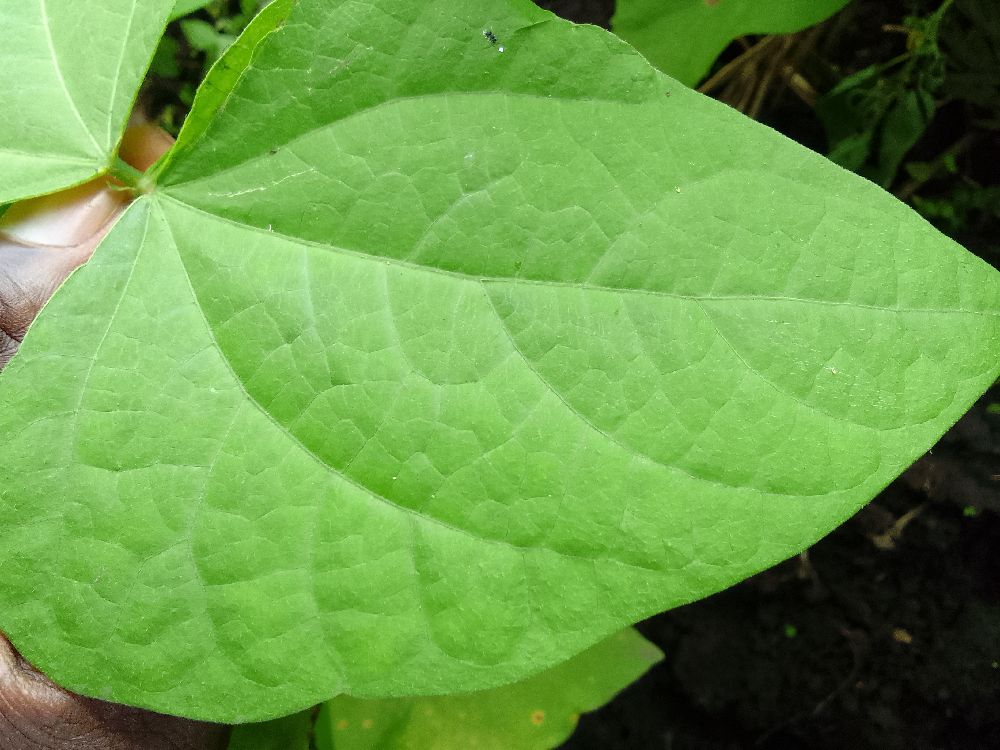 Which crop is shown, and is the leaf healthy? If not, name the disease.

common bean, healthy
